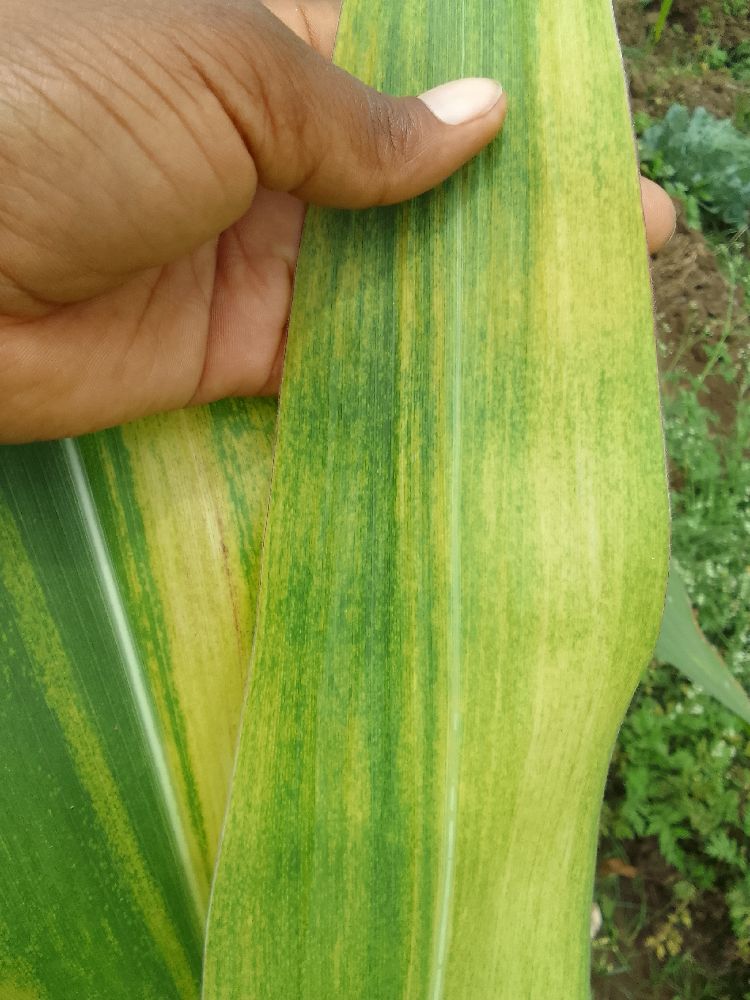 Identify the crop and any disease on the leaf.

maize, maize lethal necrosis
